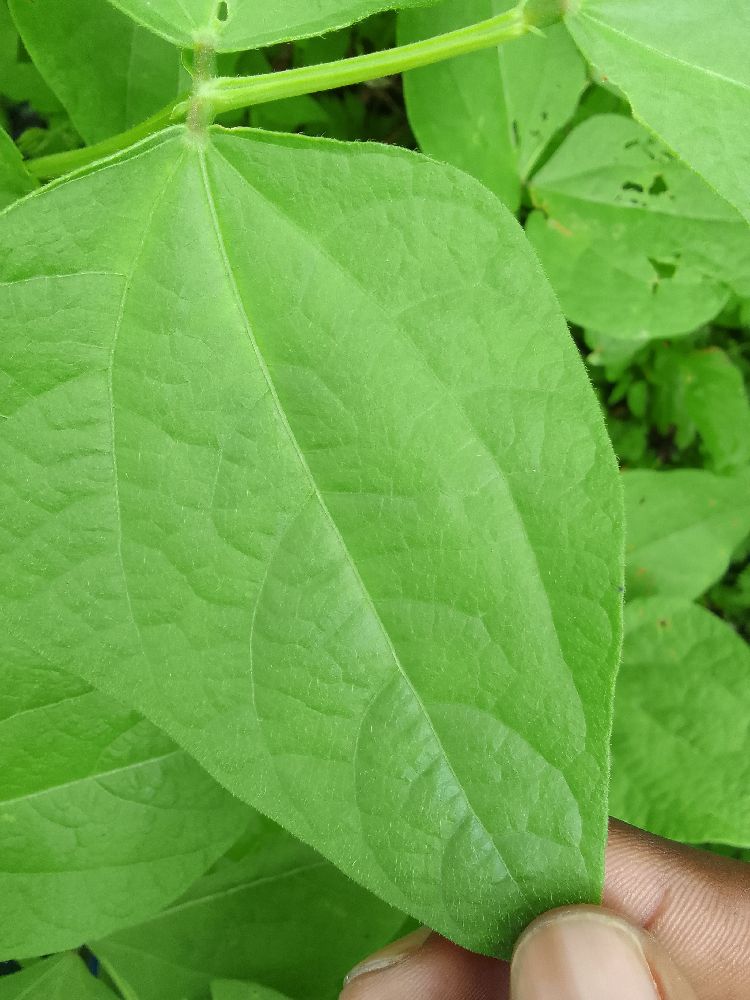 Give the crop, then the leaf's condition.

common bean, healthy
